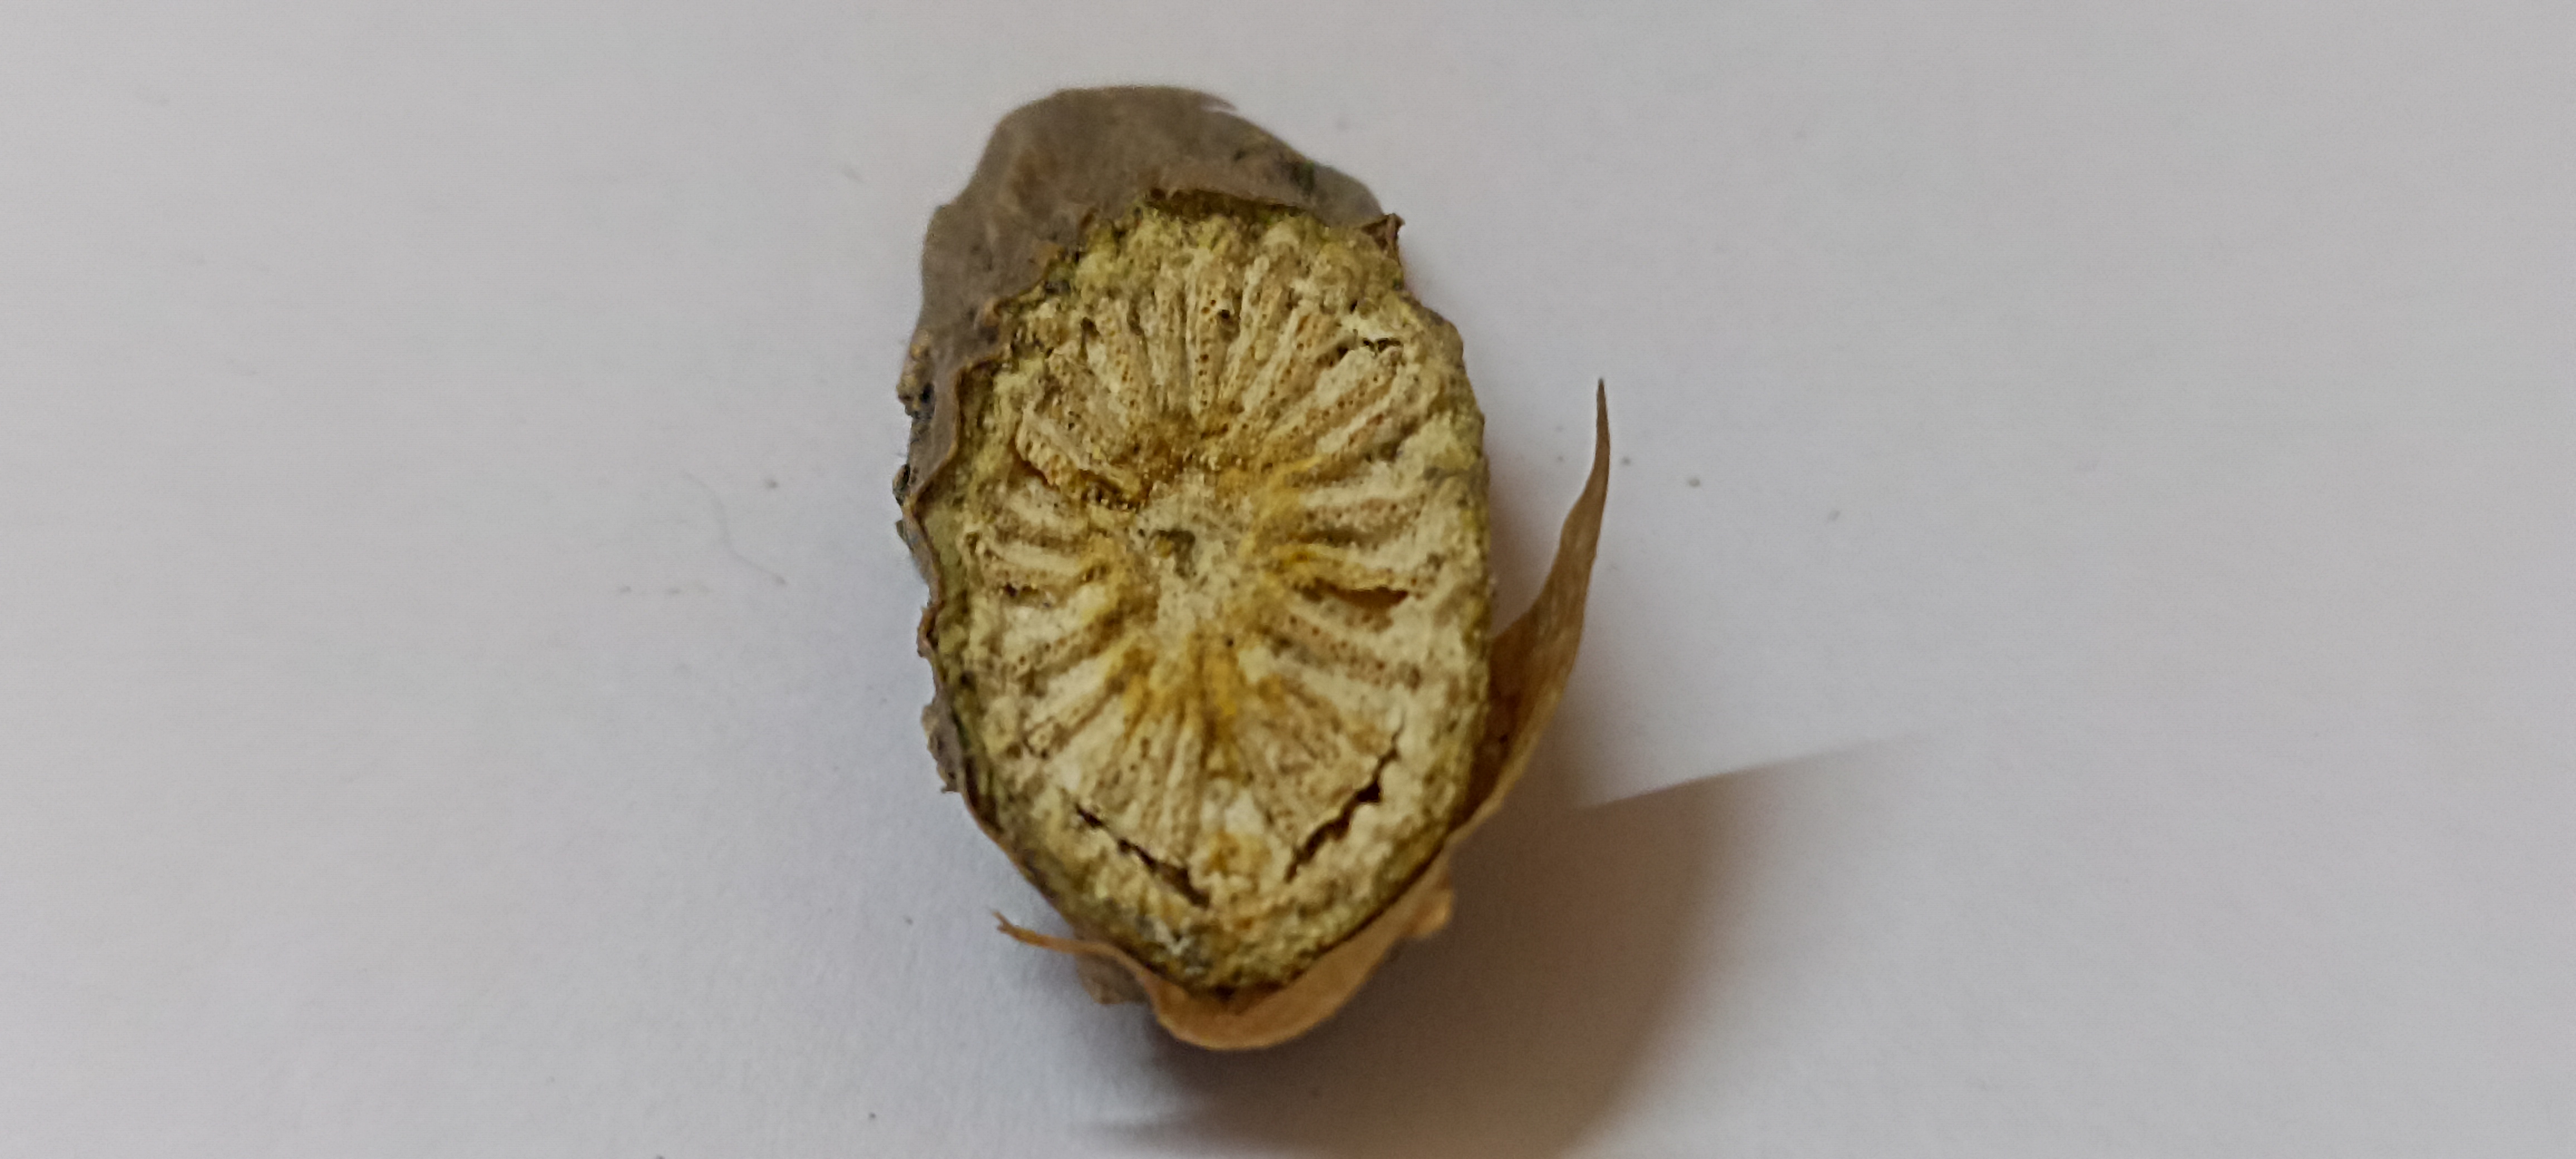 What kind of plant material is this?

gulvel
